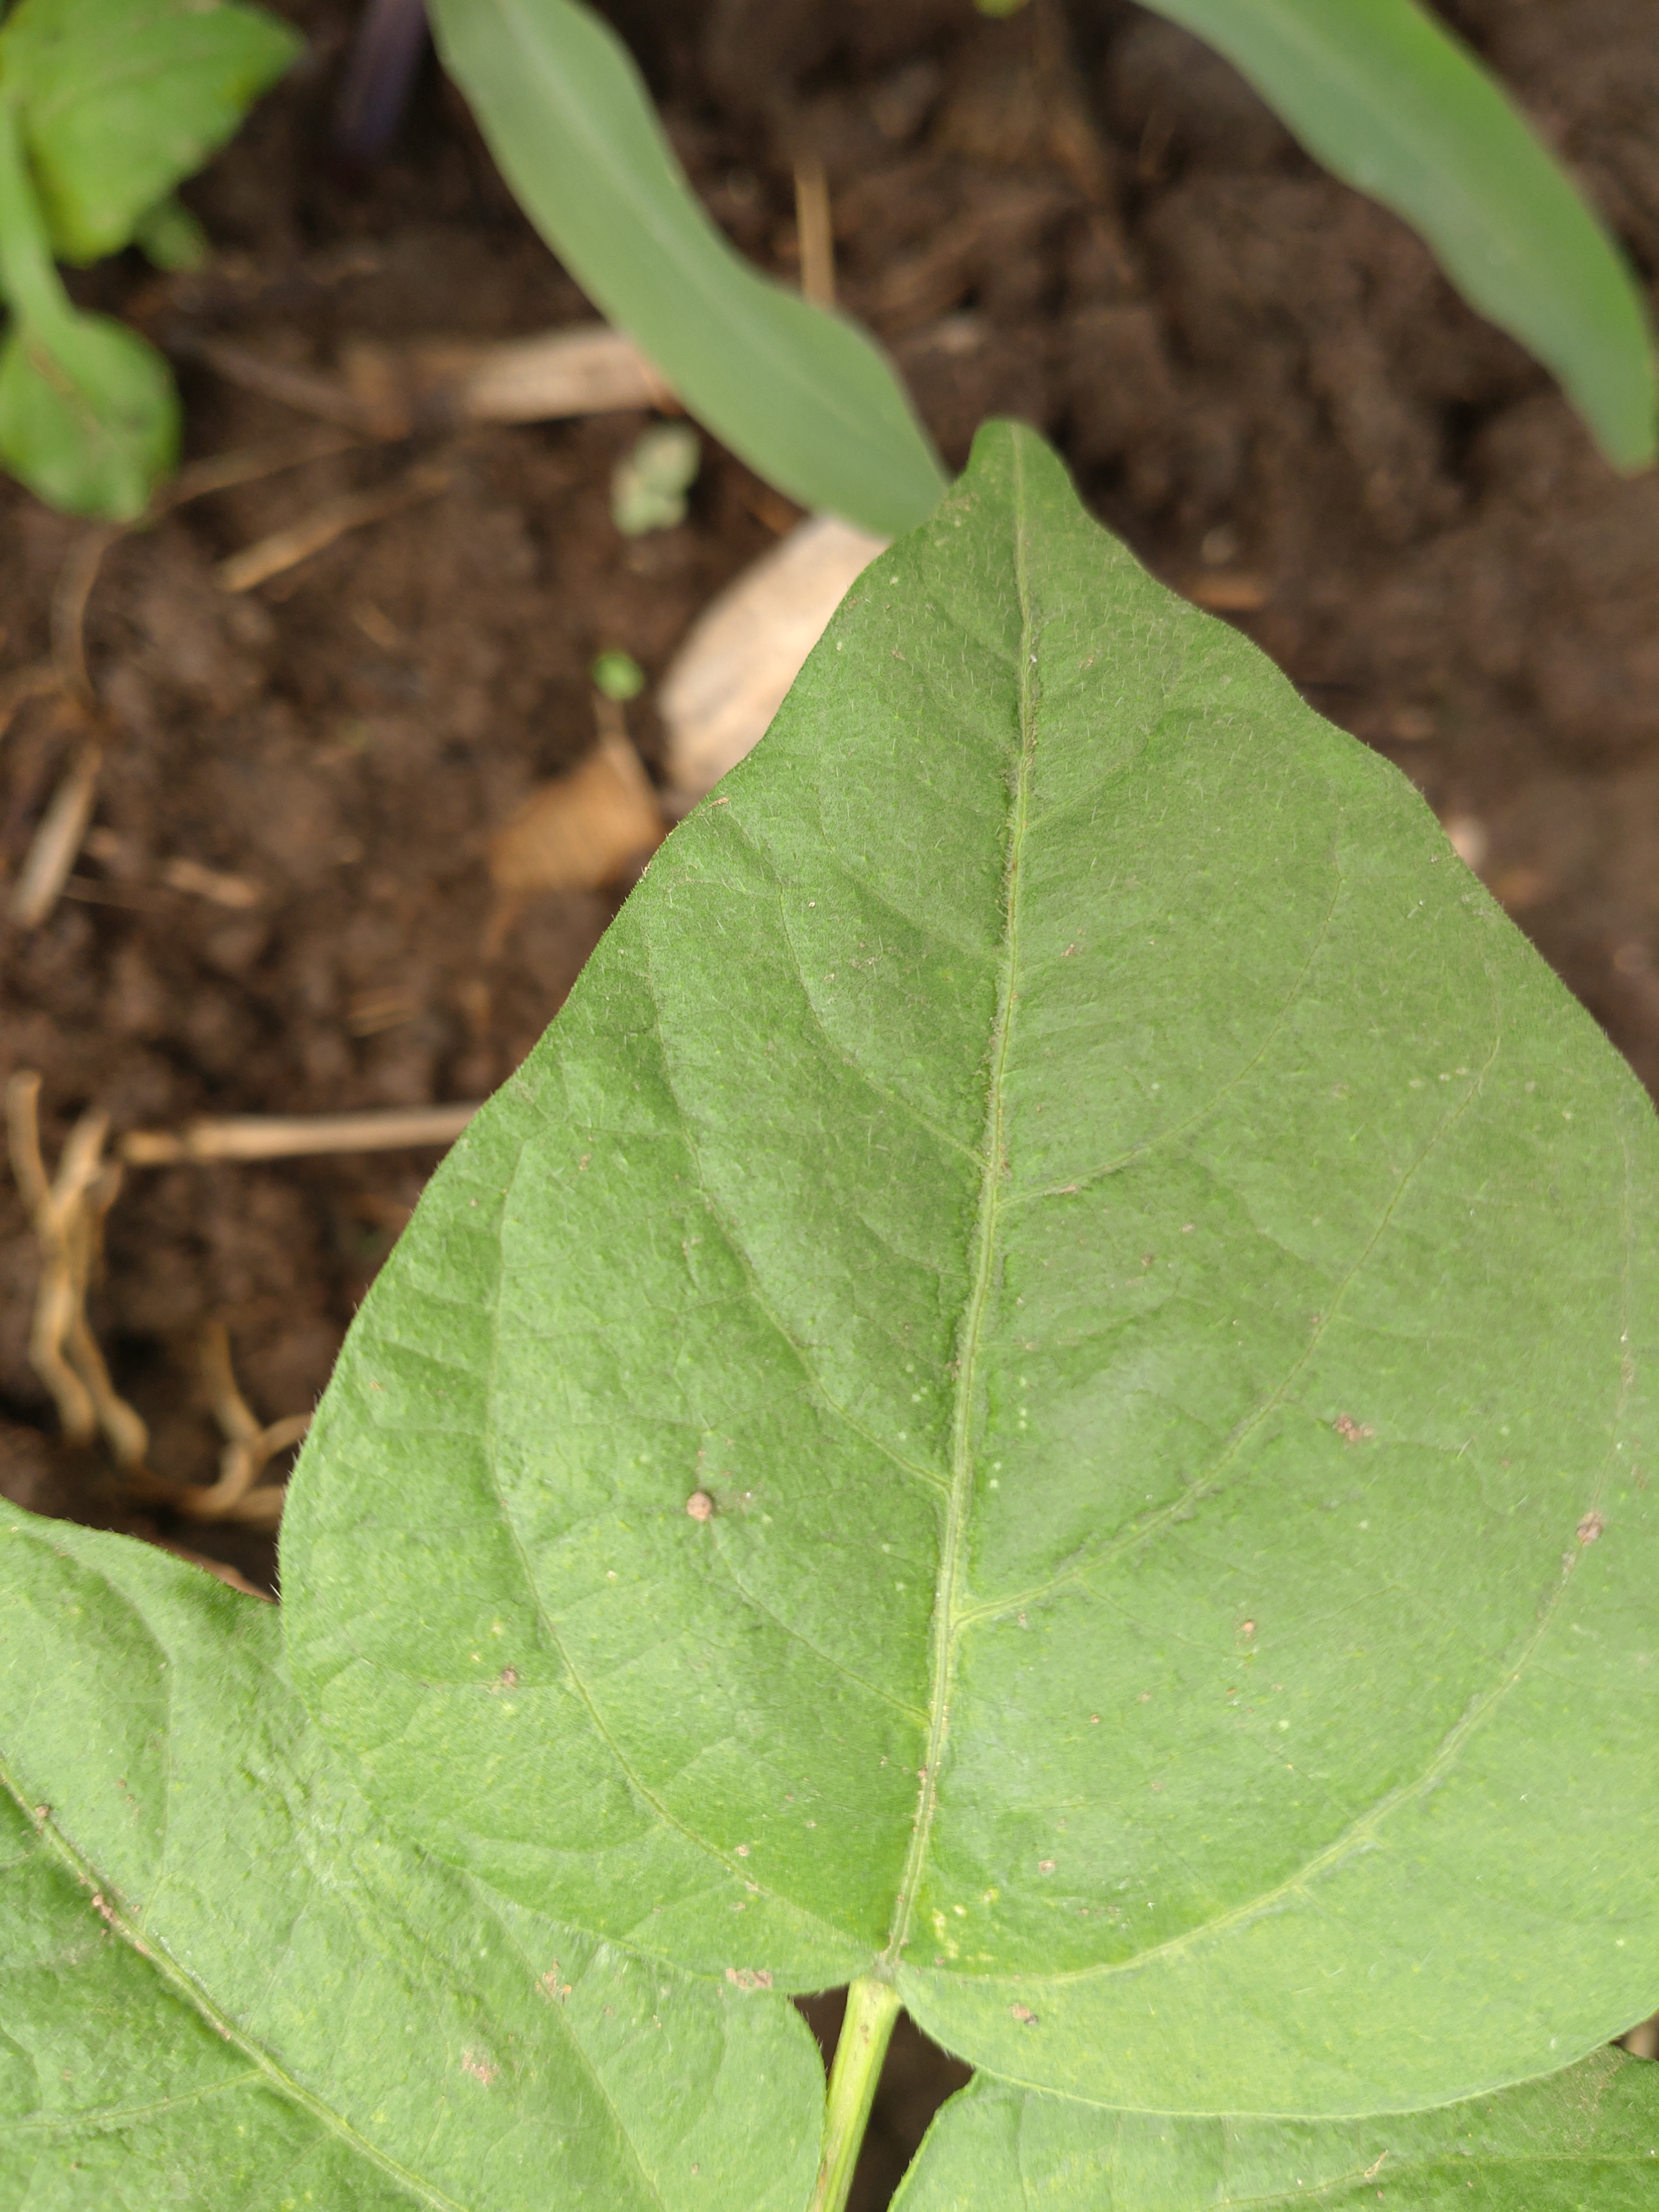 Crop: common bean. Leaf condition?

healthy
